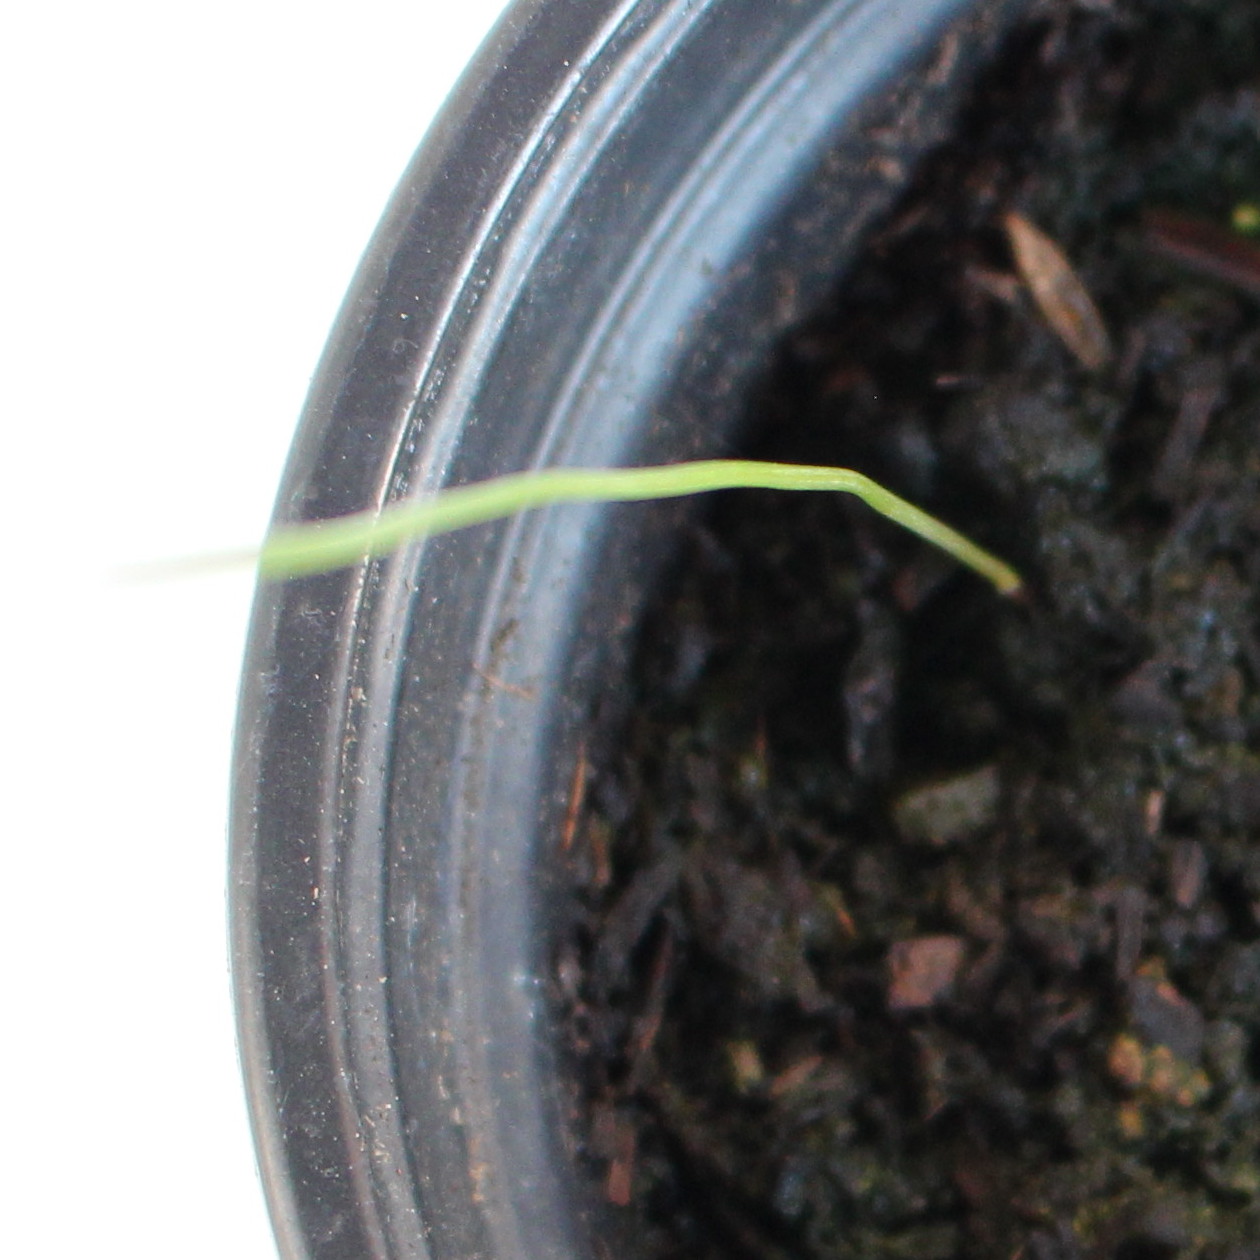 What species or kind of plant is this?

Lolium multiflorum
